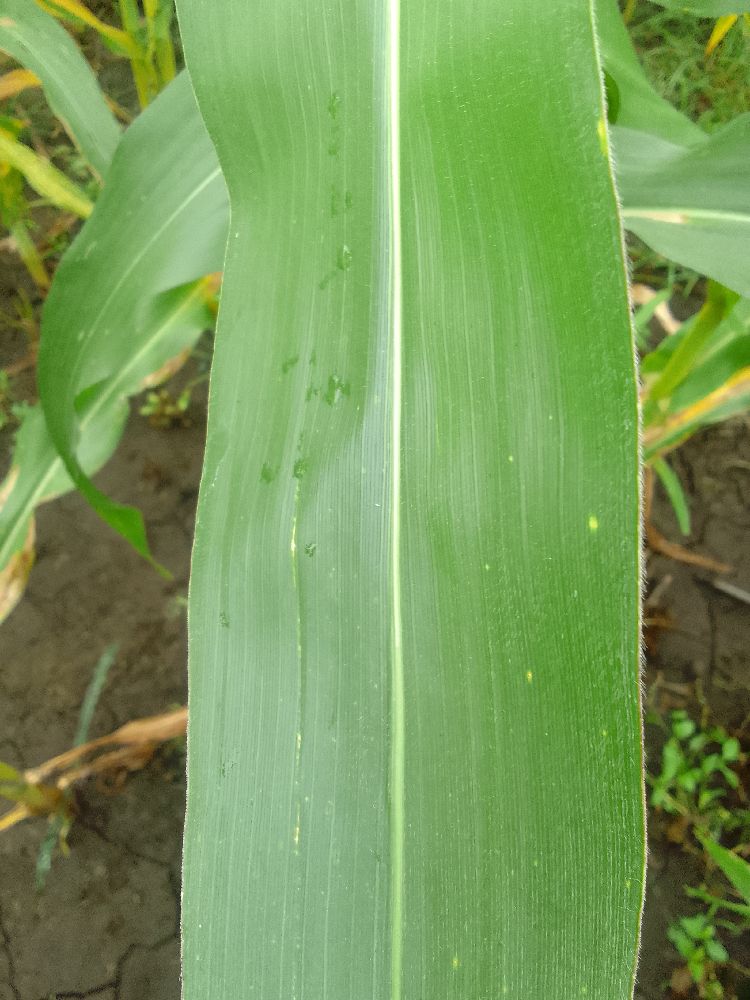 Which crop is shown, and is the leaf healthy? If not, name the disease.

maize, healthy
